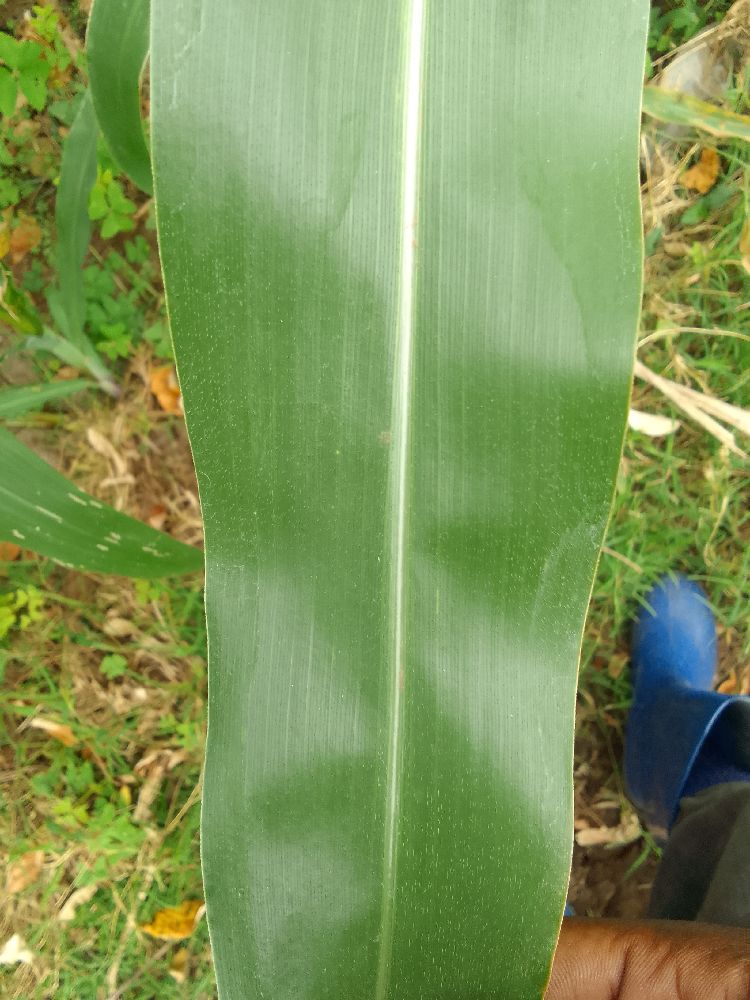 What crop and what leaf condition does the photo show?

maize, healthy
